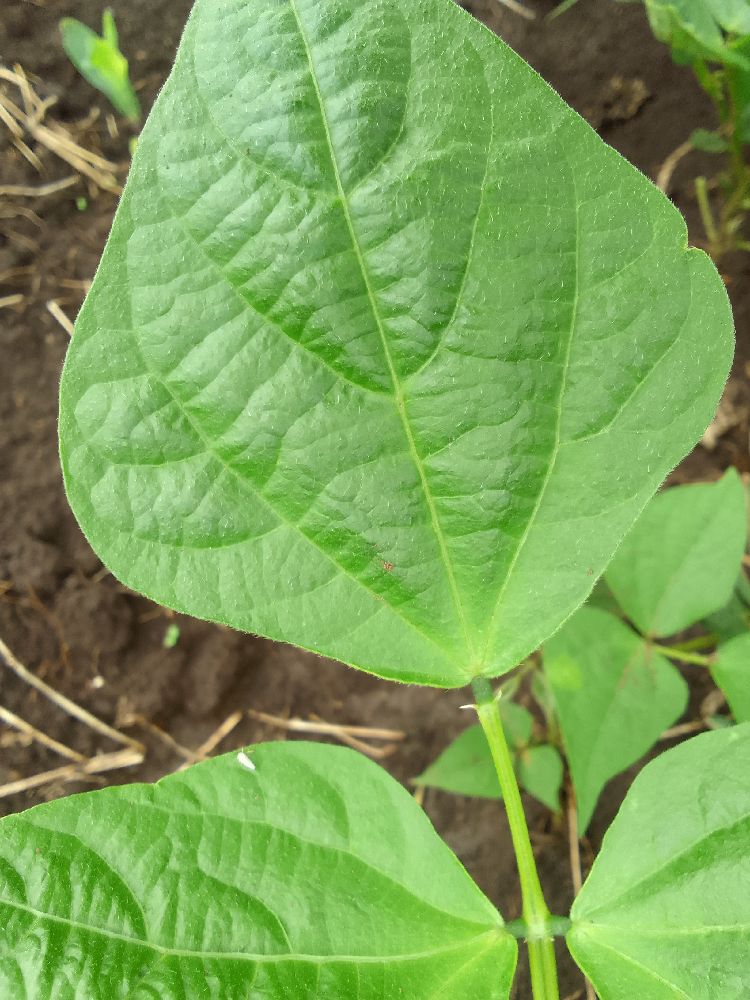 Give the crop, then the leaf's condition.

common bean, healthy
